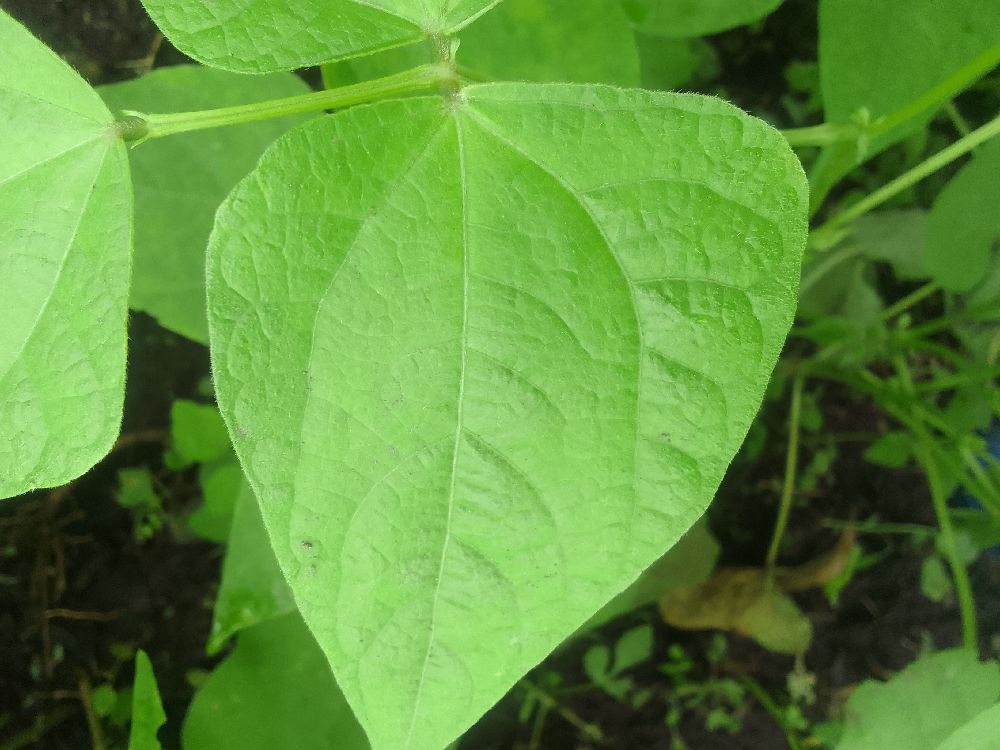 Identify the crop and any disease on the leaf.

common bean, healthy
